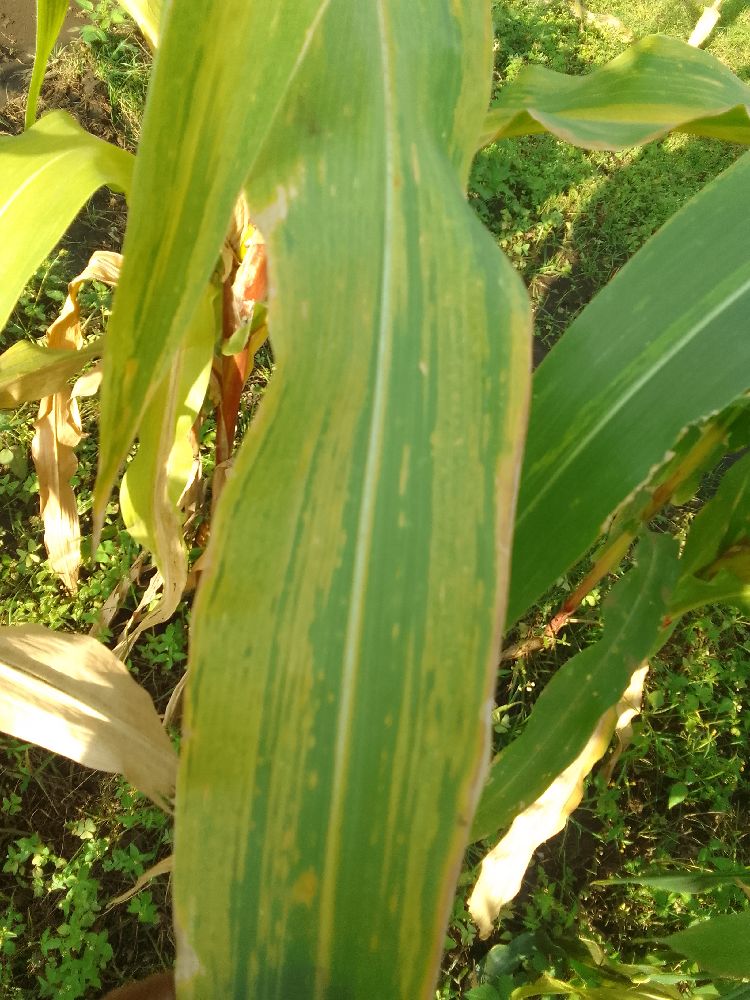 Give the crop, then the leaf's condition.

maize, maize lethal necrosis
